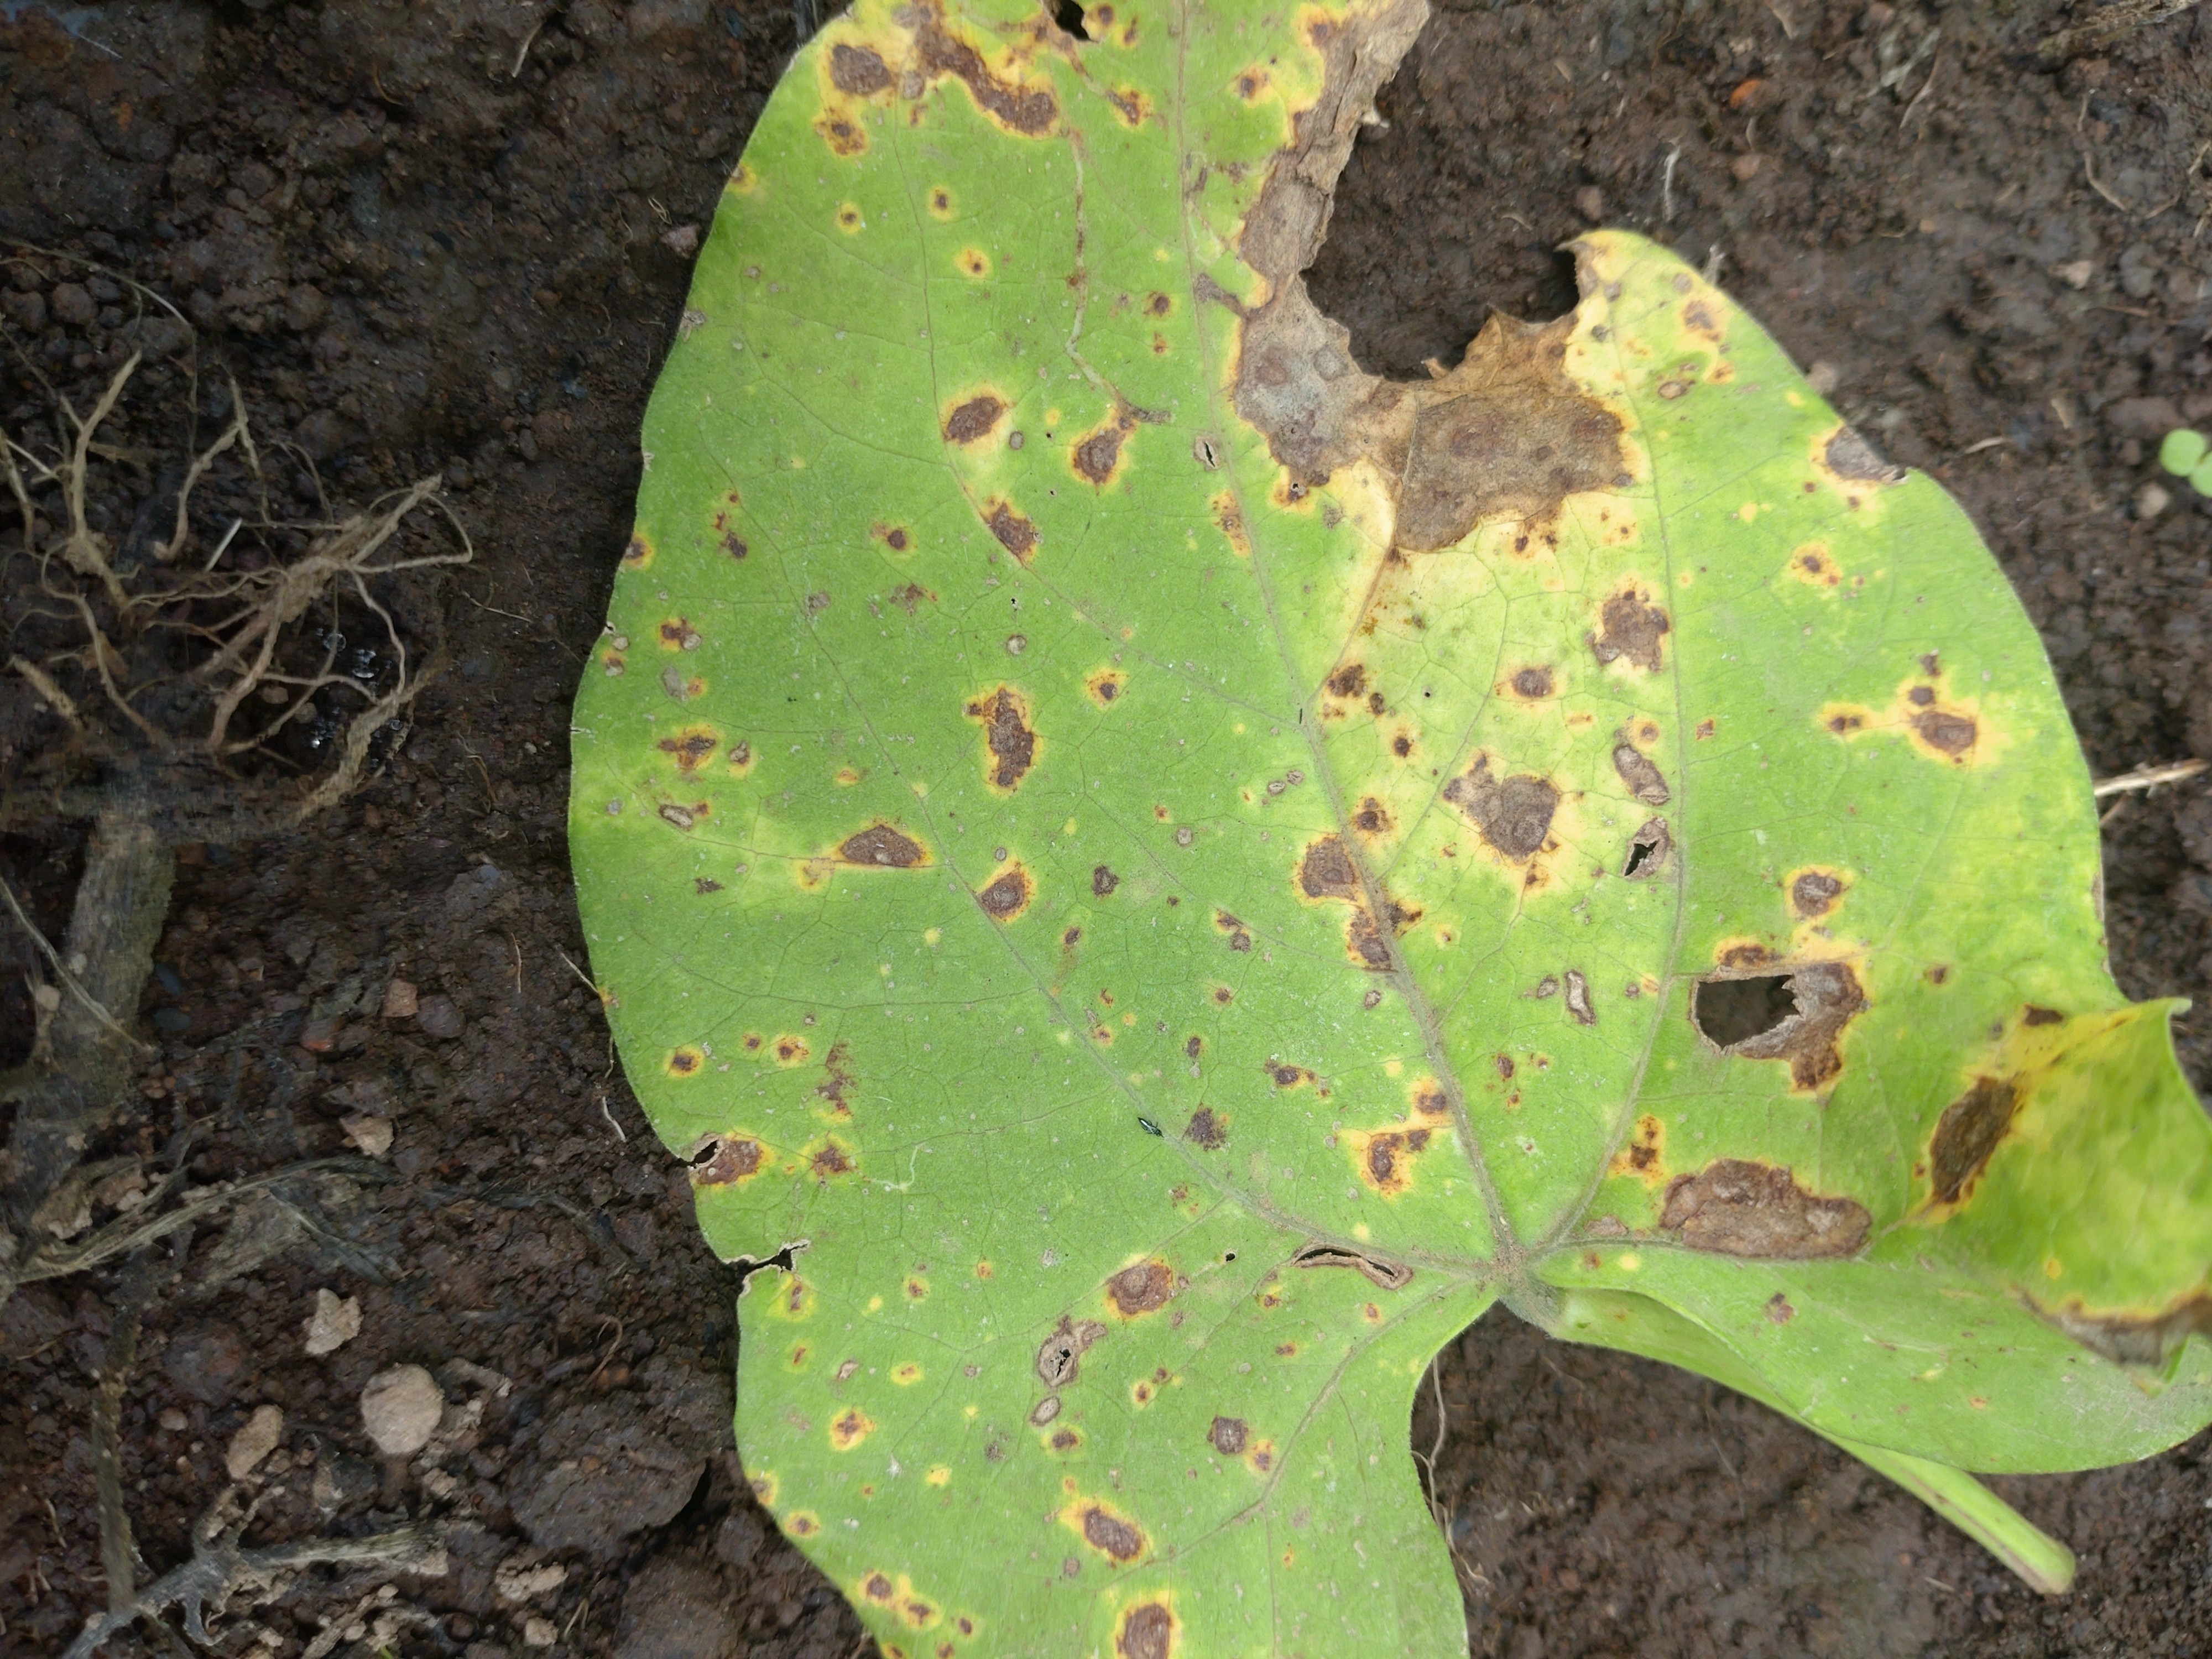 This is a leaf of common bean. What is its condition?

rust
